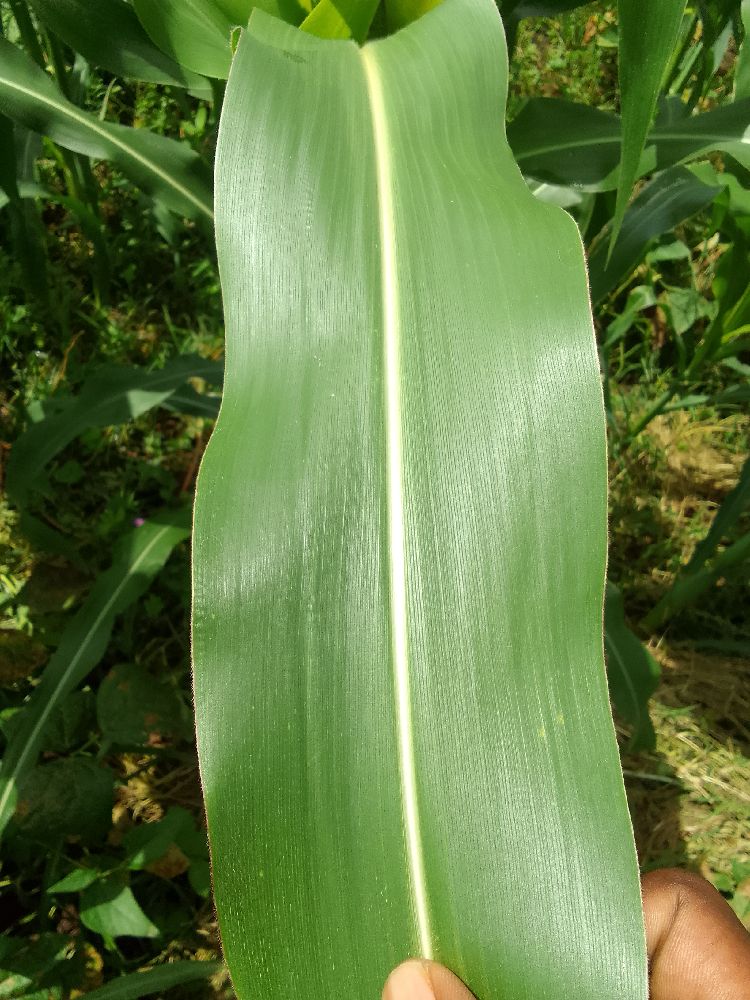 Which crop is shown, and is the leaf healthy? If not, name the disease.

maize, healthy
